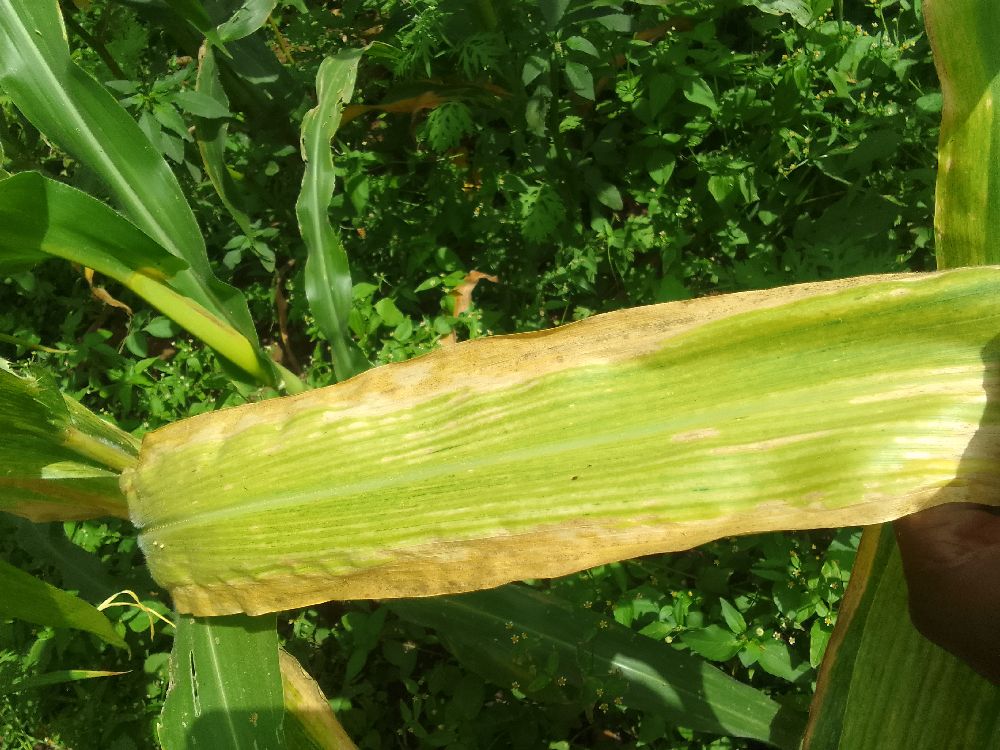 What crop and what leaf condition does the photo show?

maize, maize lethal necrosis
